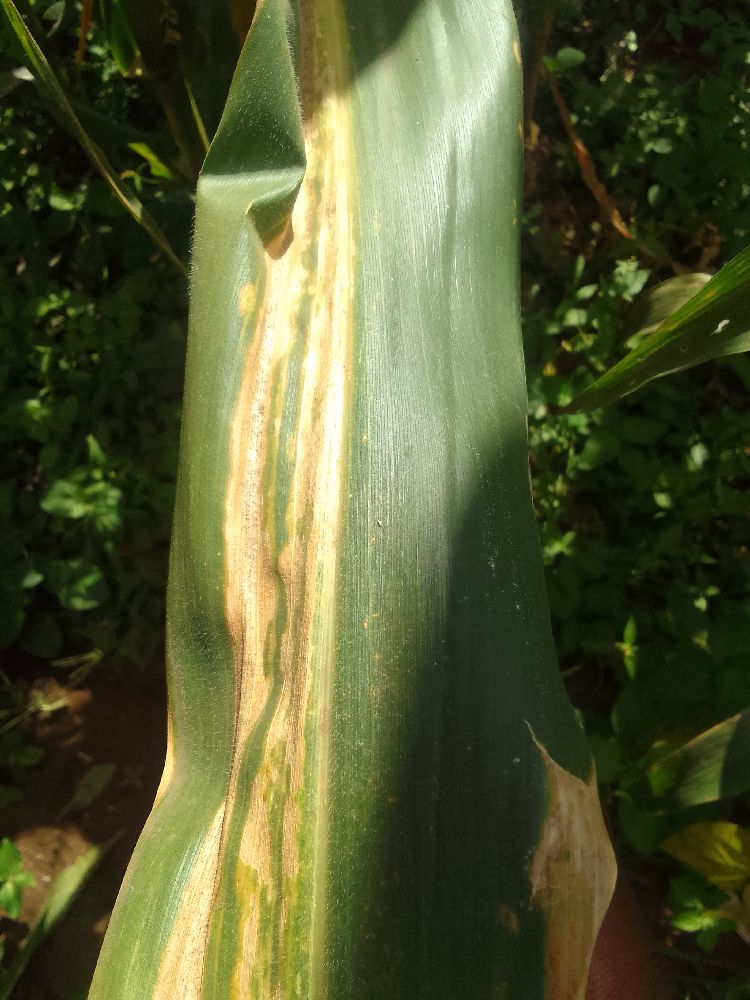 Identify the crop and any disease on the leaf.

maize, maize lethal necrosis
